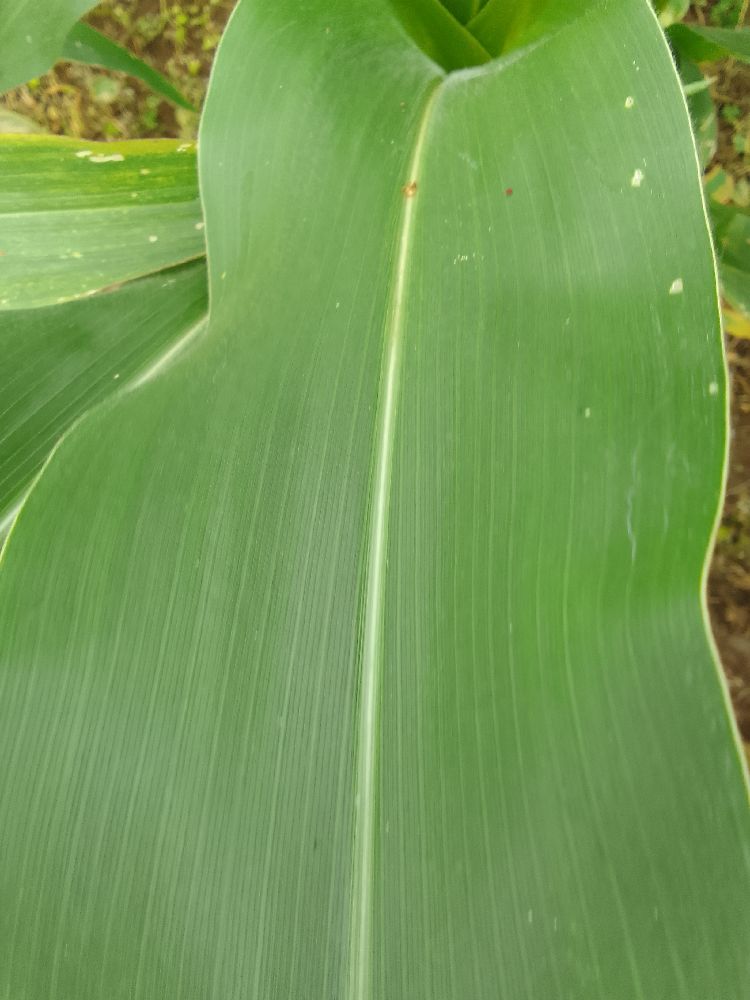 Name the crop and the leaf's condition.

maize, healthy
